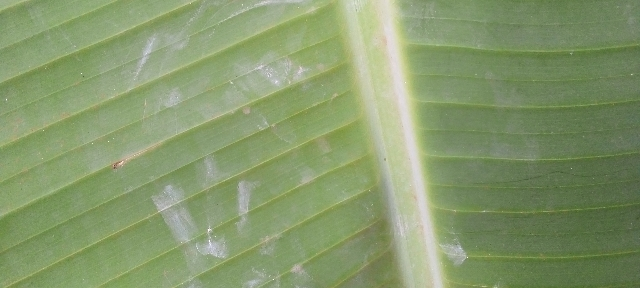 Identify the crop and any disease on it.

banana, healthy
